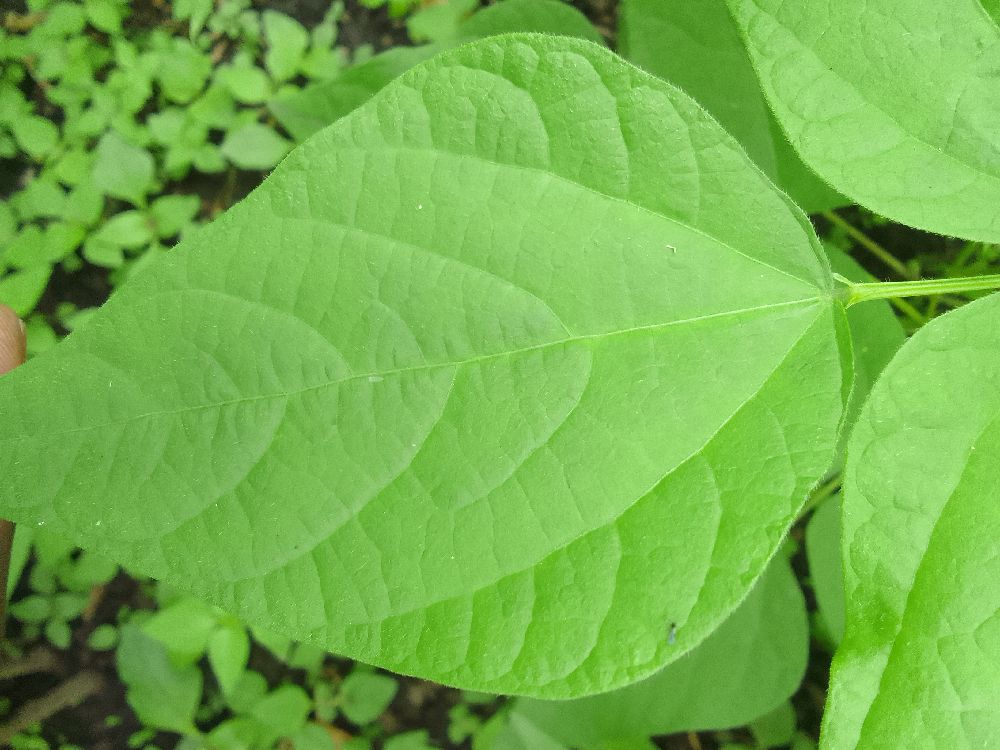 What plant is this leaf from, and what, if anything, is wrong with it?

common bean, healthy
